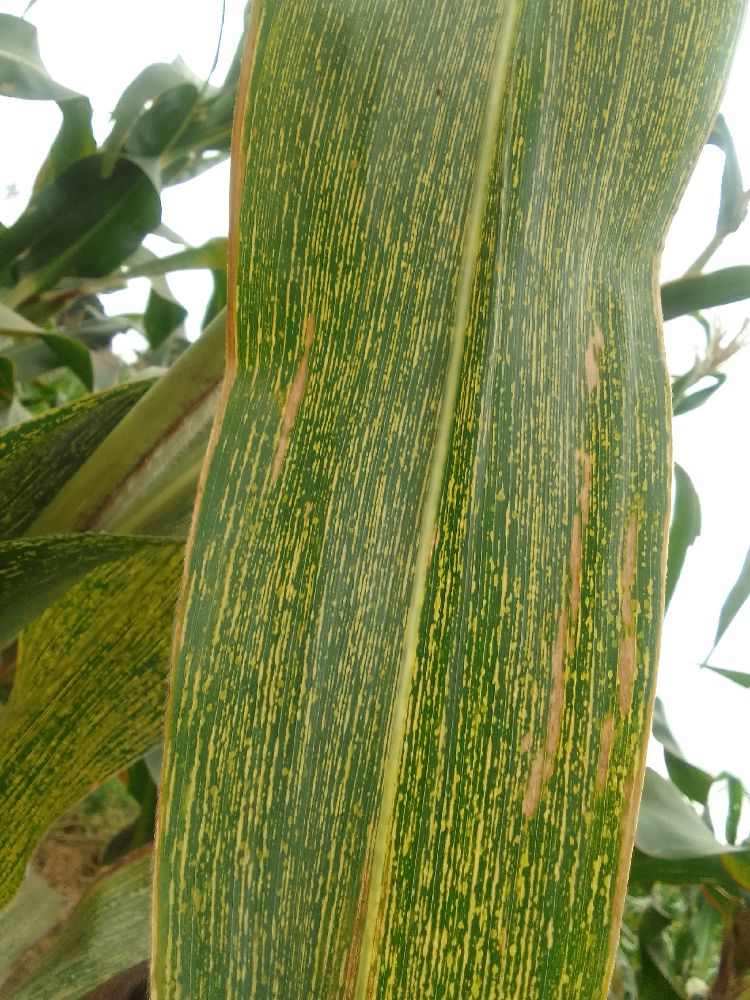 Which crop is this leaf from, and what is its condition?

maize, maize streak virus
